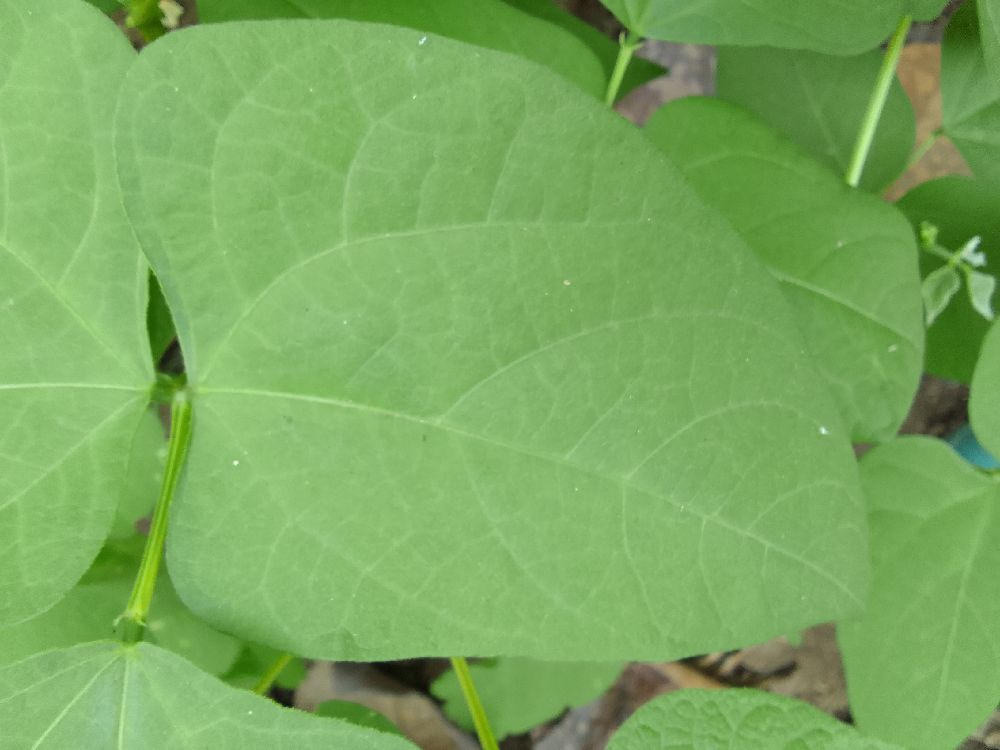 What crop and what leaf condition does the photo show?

common bean, healthy
